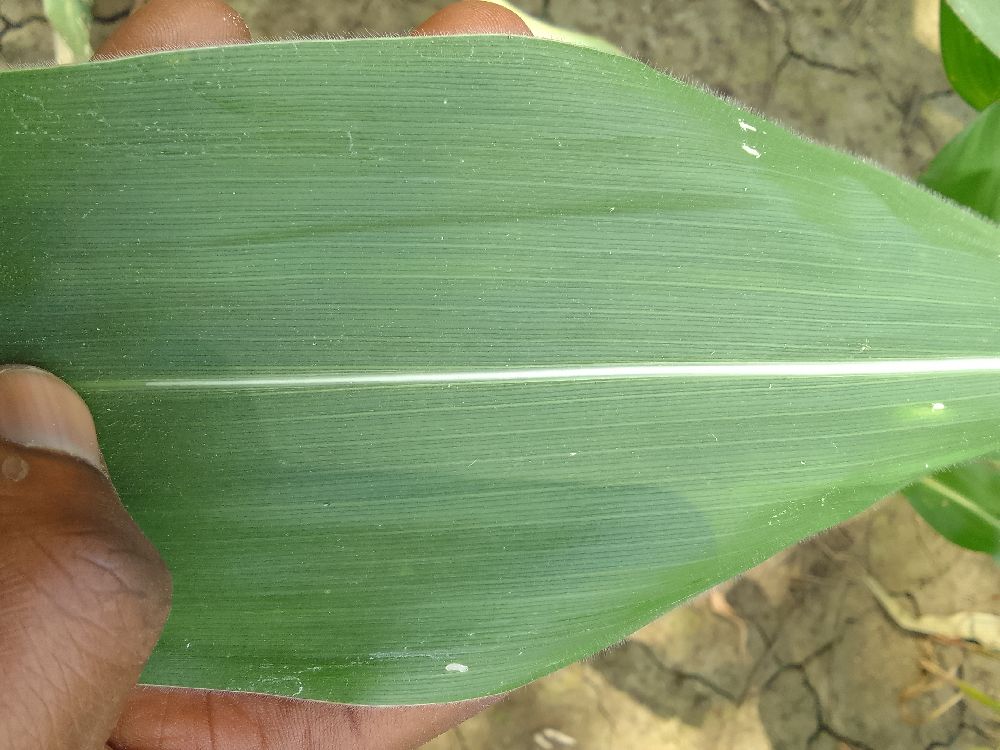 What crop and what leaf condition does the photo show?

maize, healthy
